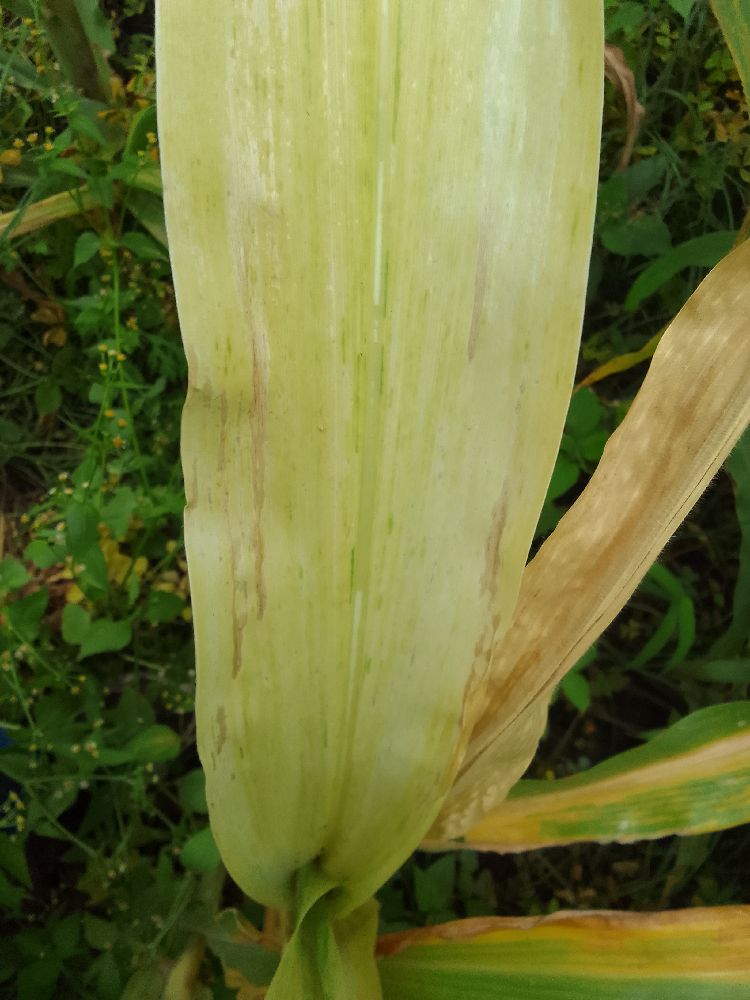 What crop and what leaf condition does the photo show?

maize, maize lethal necrosis
